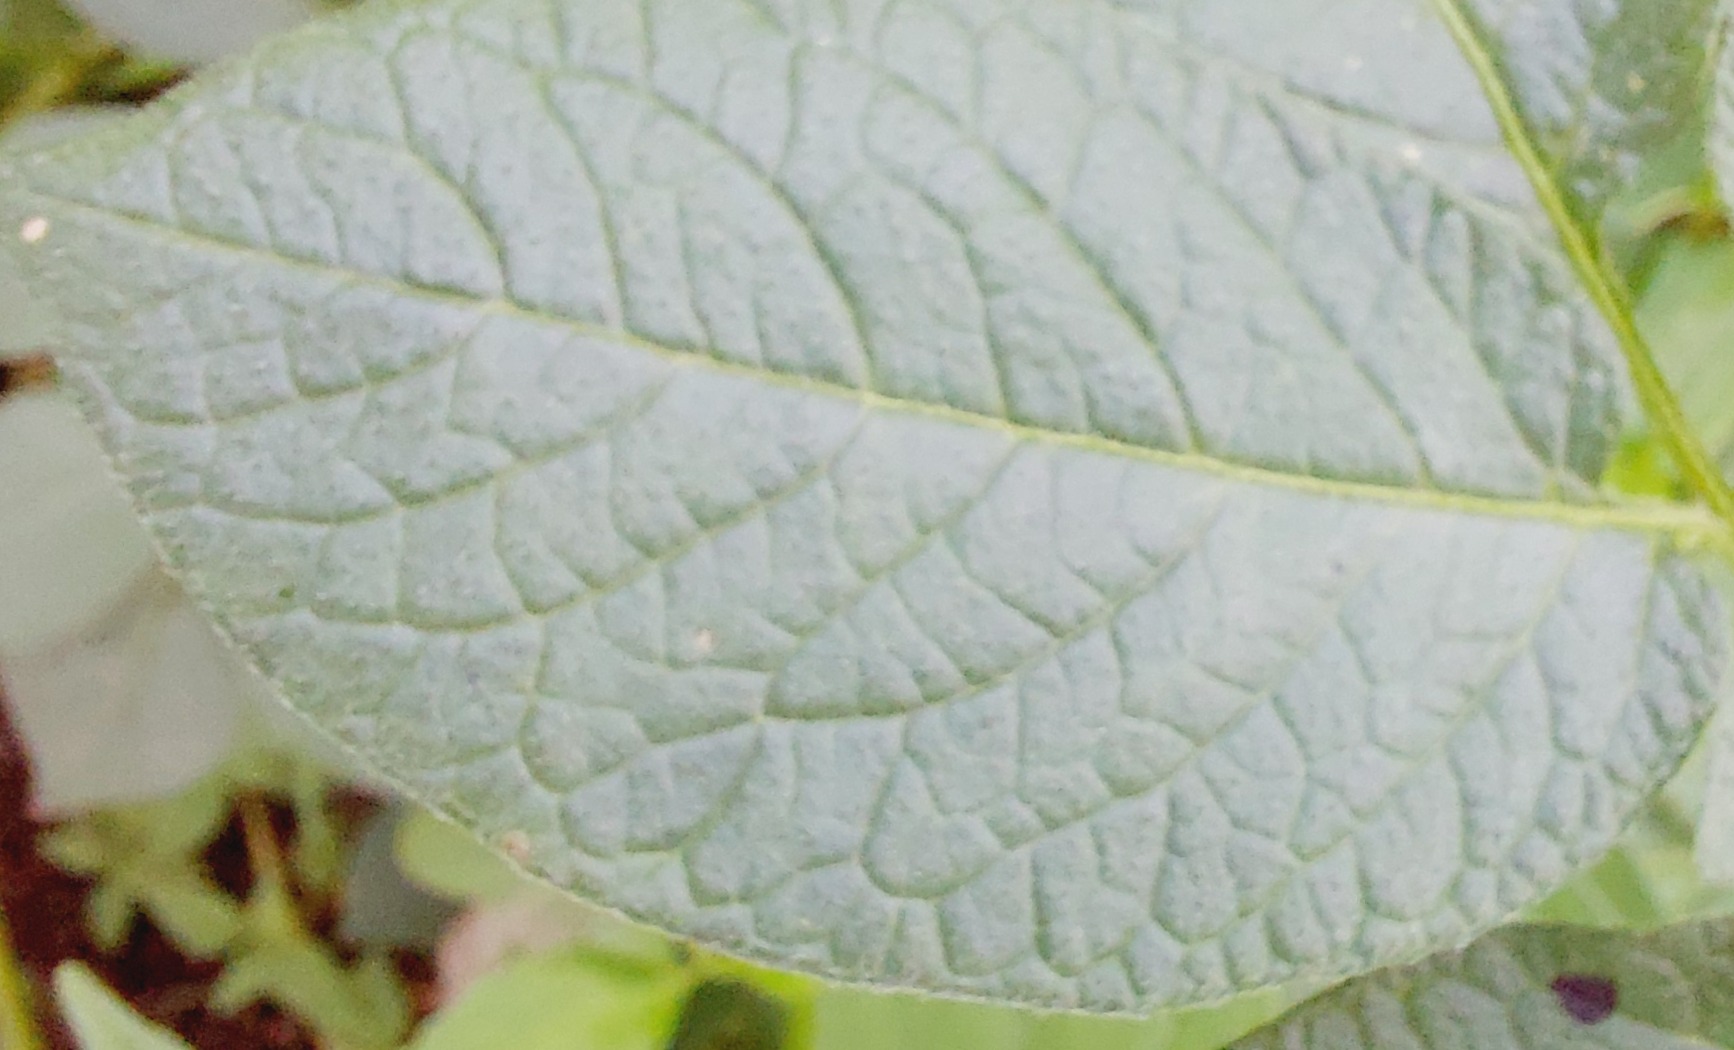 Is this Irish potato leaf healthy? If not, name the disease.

healthy
